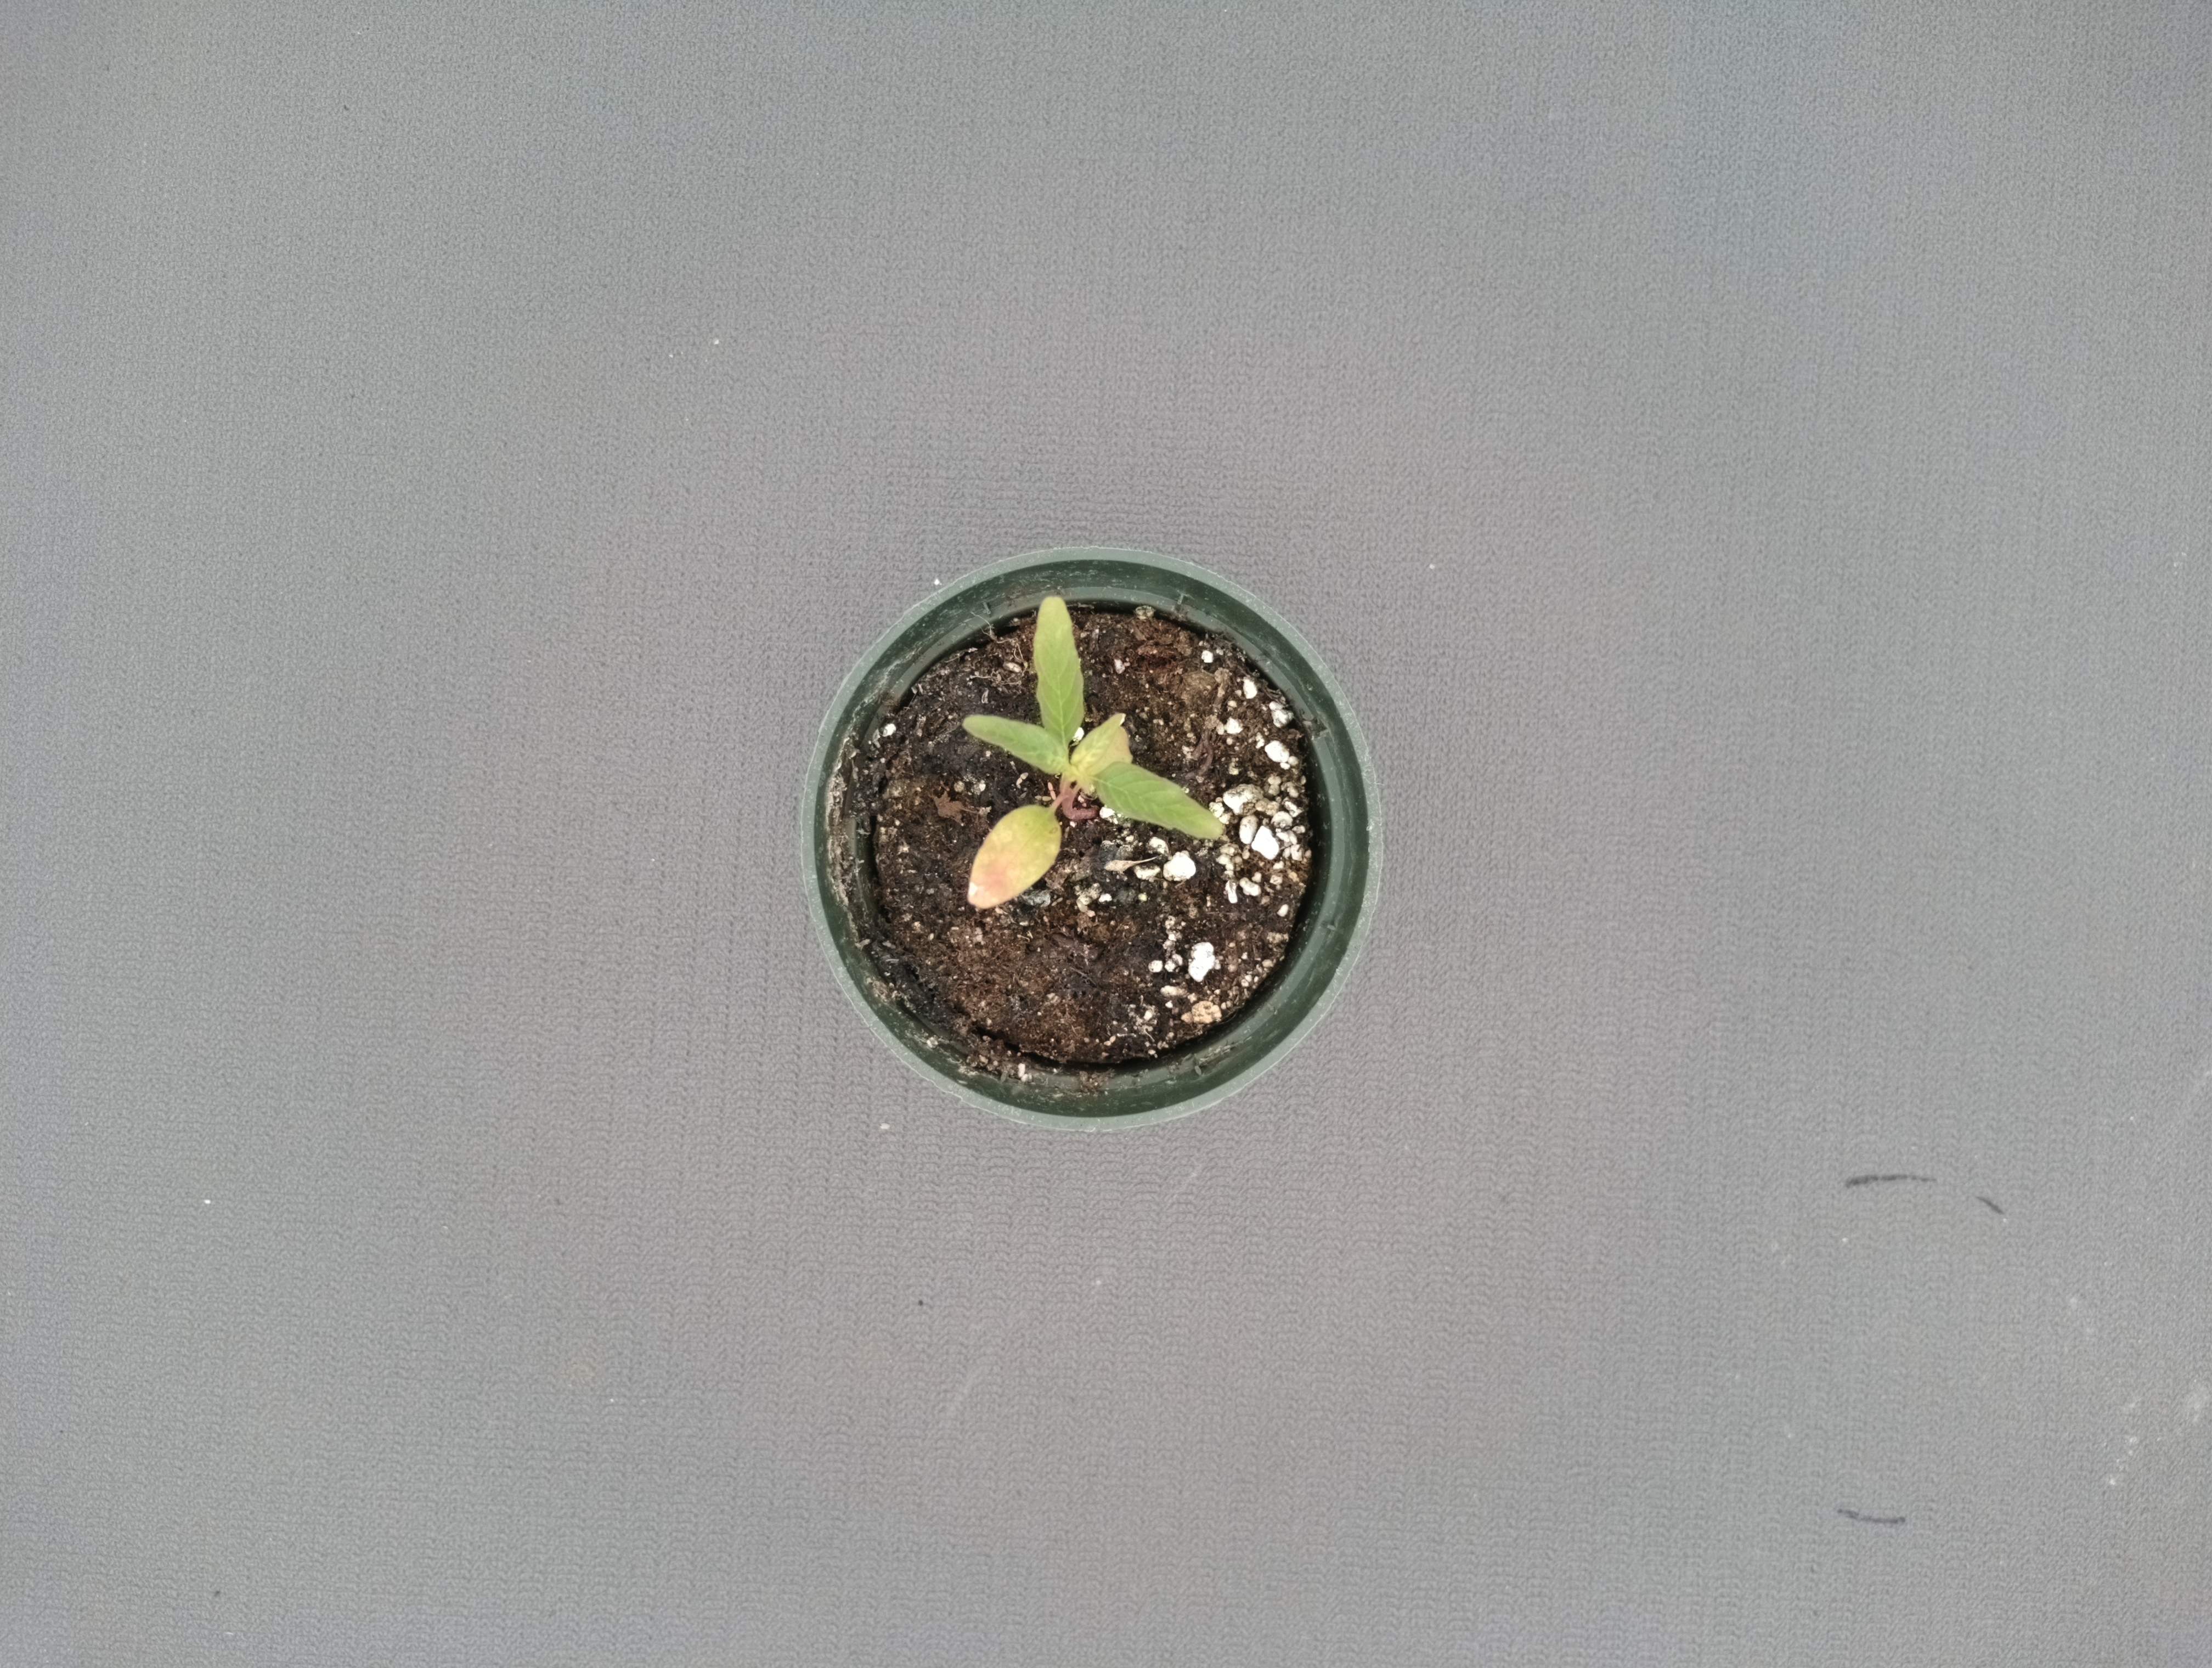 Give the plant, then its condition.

waterhemp, chlorosis only
